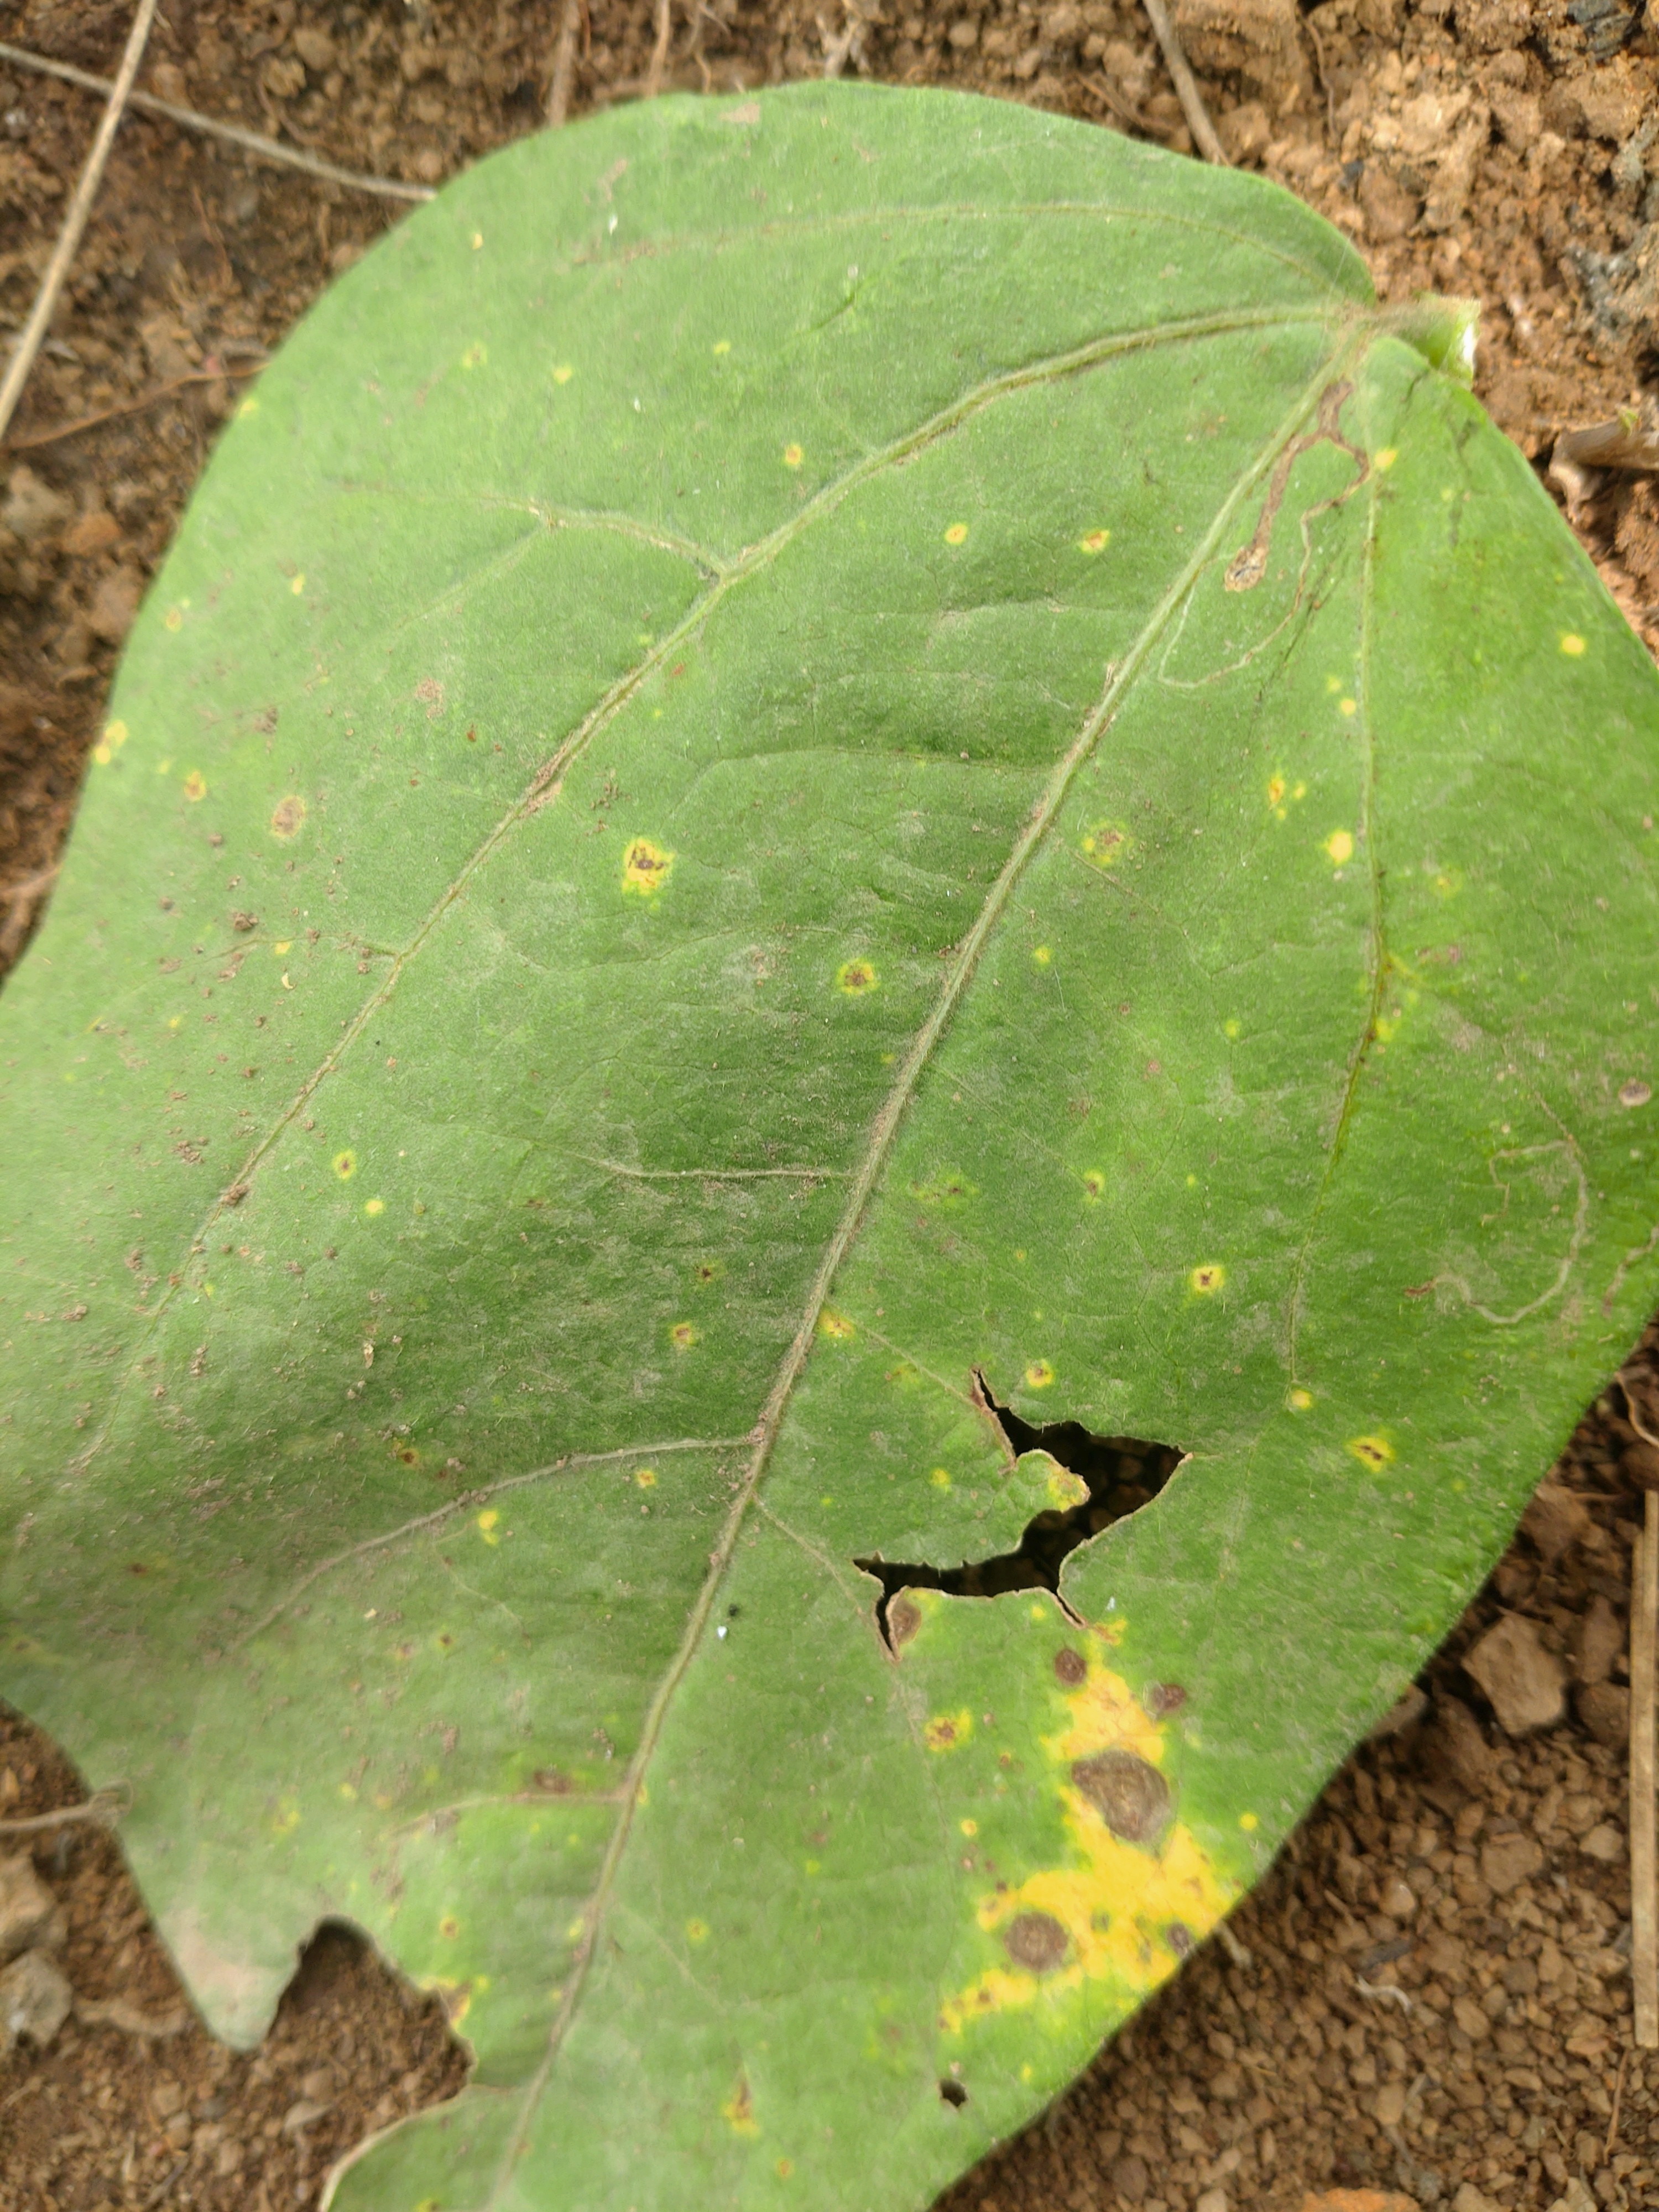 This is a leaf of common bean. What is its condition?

rust
